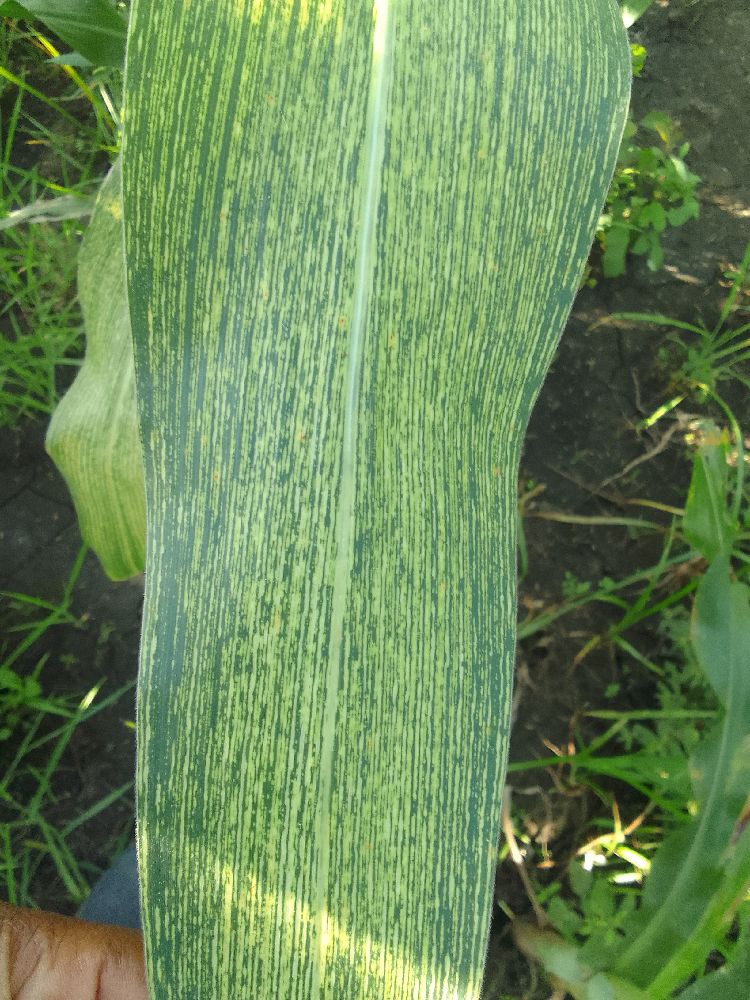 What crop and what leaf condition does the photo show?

maize, maize streak virus
